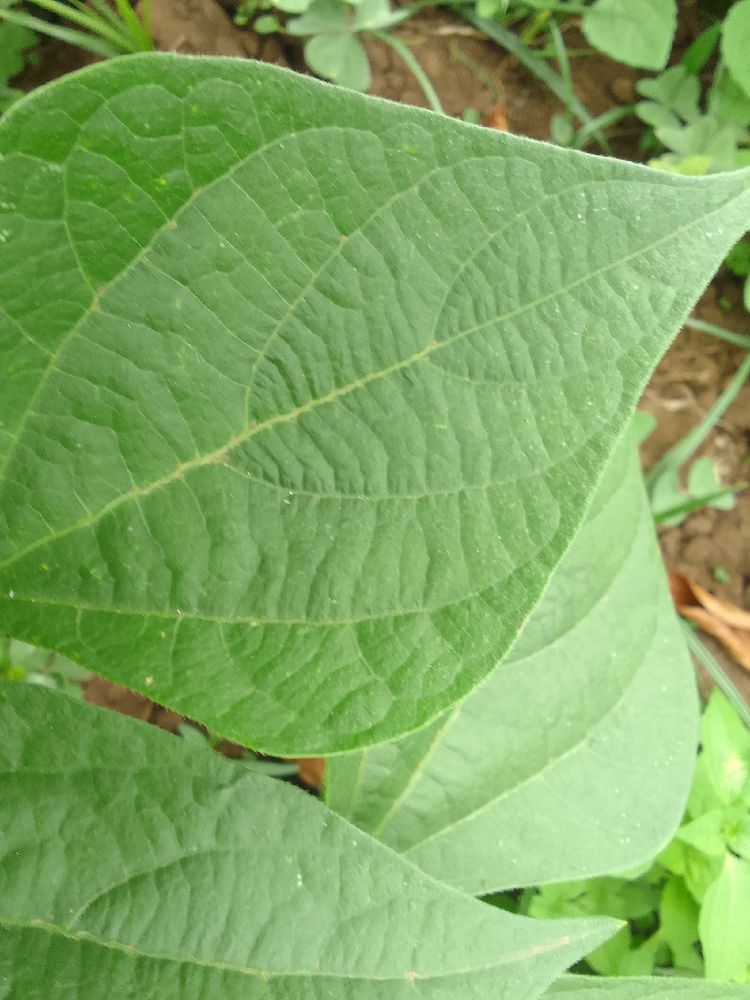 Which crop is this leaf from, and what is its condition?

common bean, healthy
